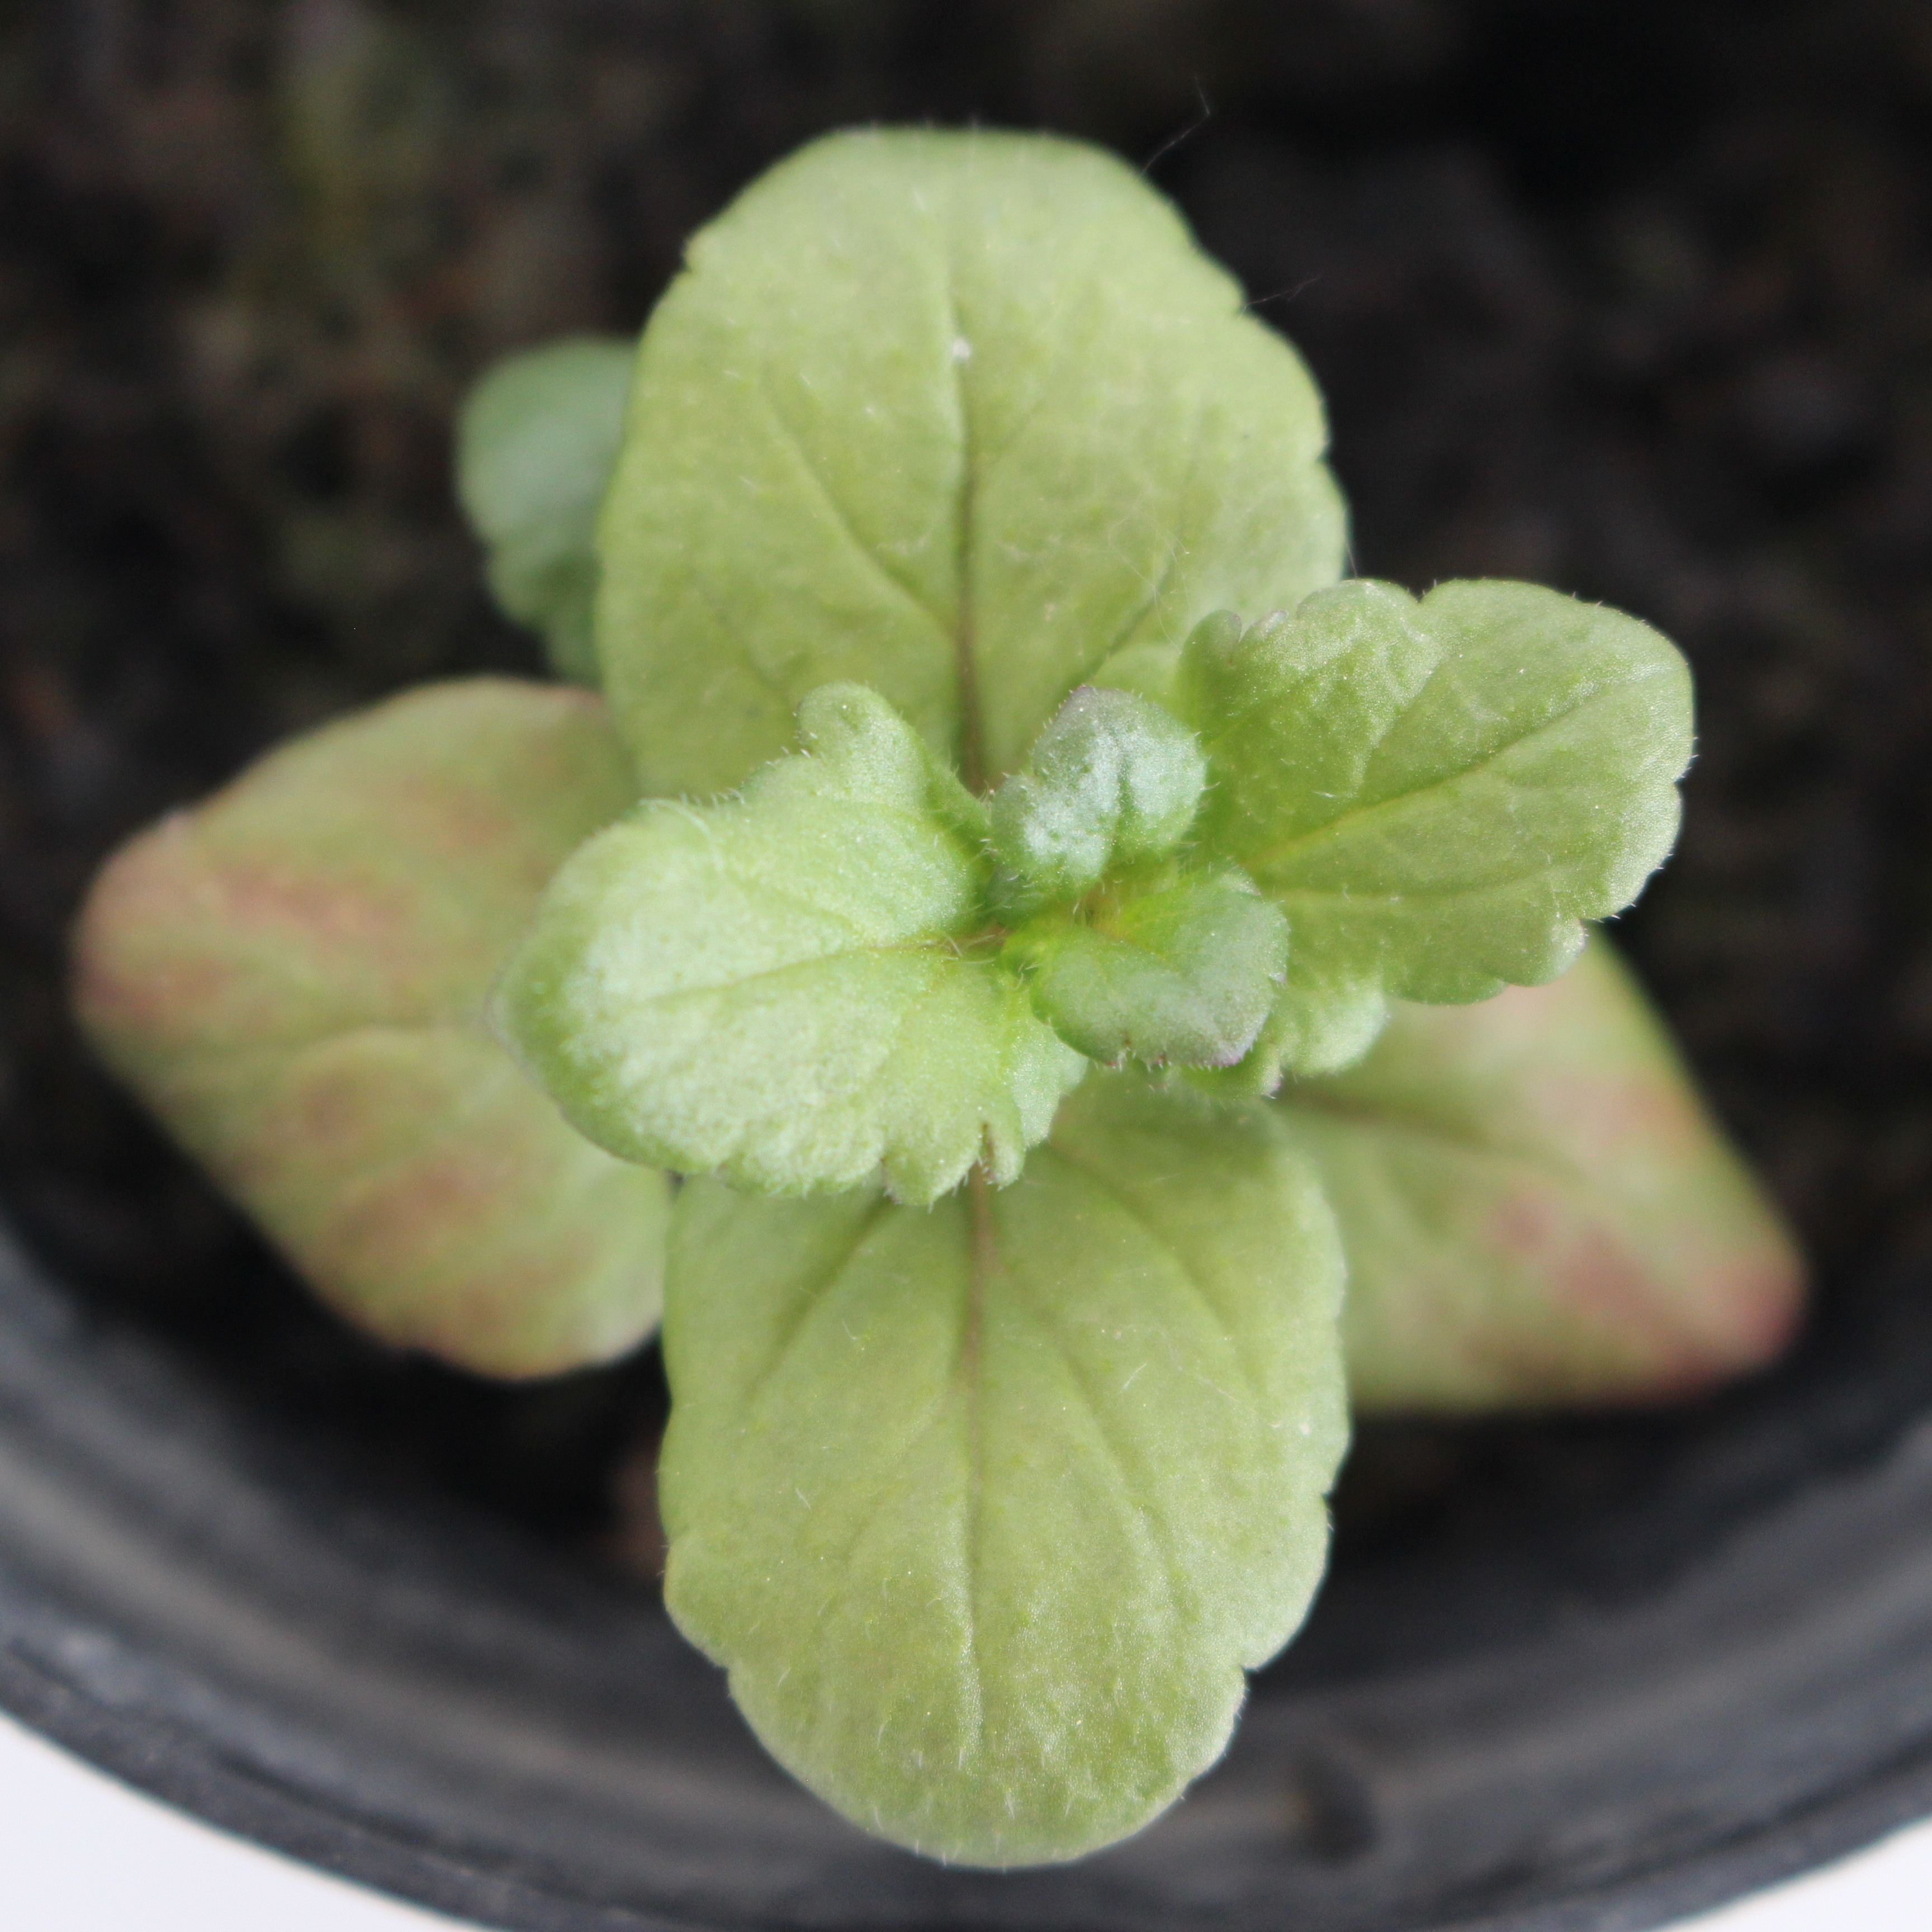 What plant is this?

Veronica persica
